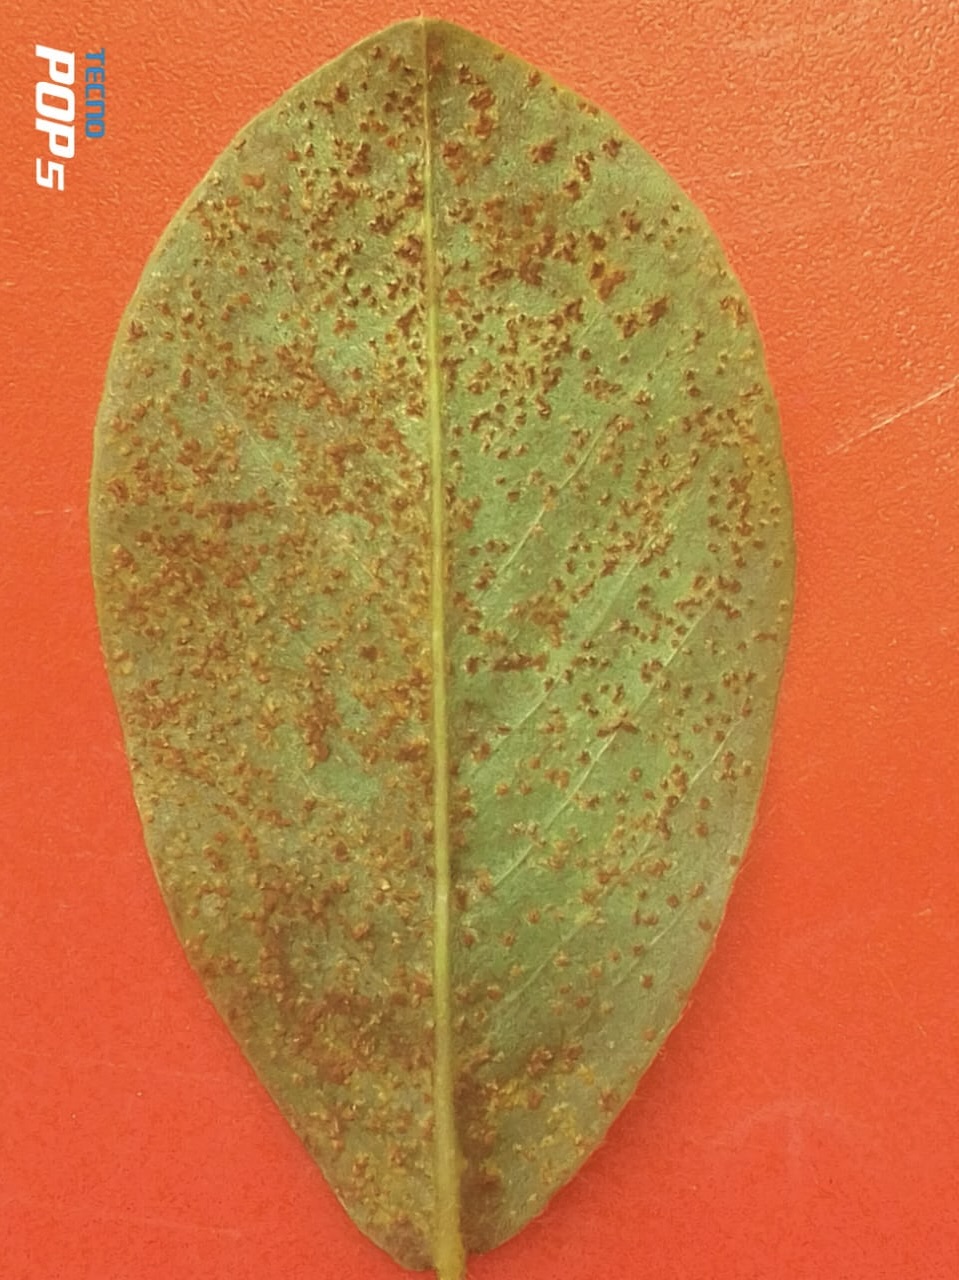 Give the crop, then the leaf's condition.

peanut, puccinia arachidis
